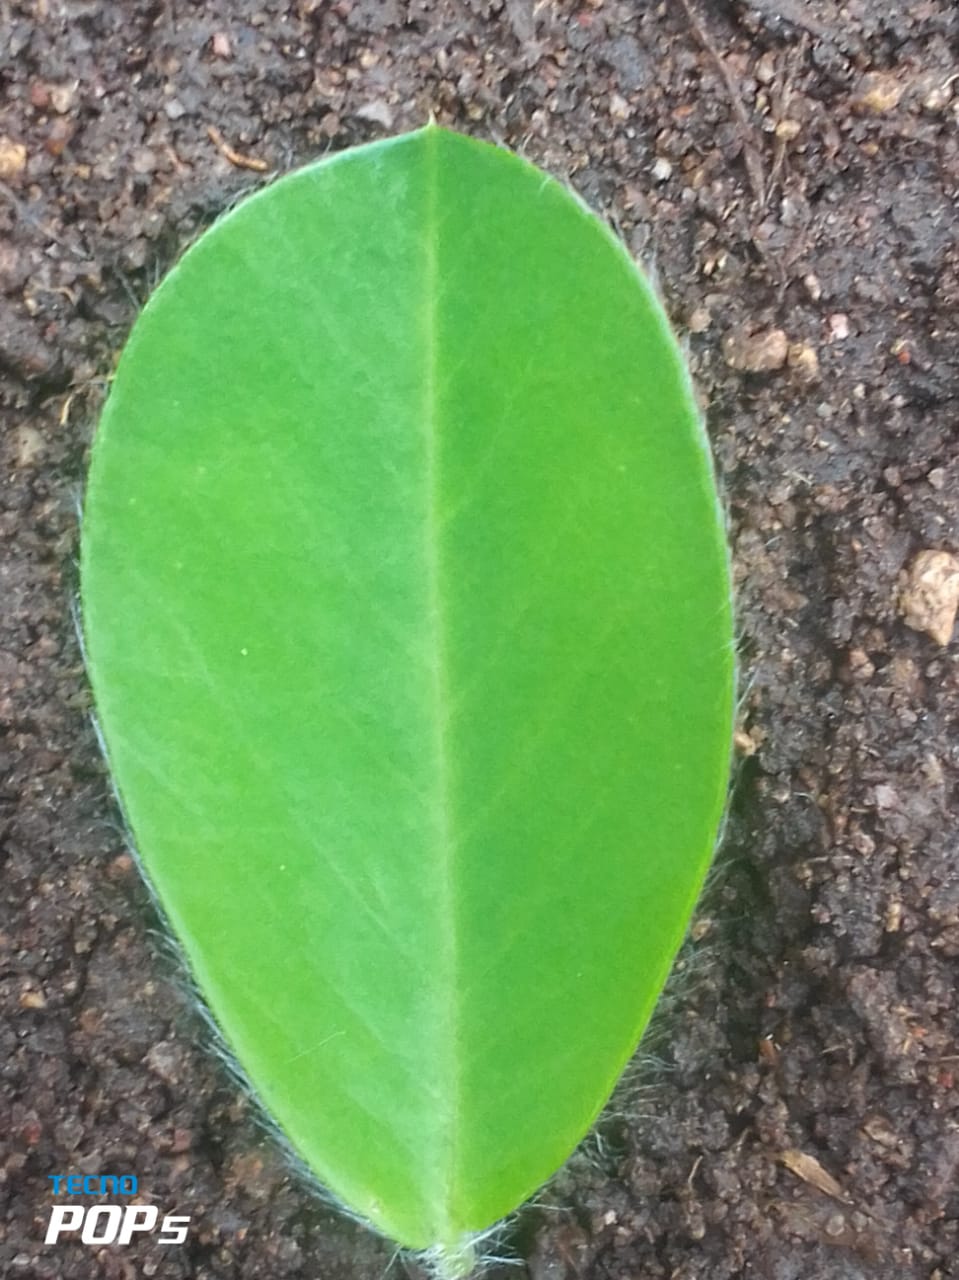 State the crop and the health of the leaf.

peanut, healthy leaves
